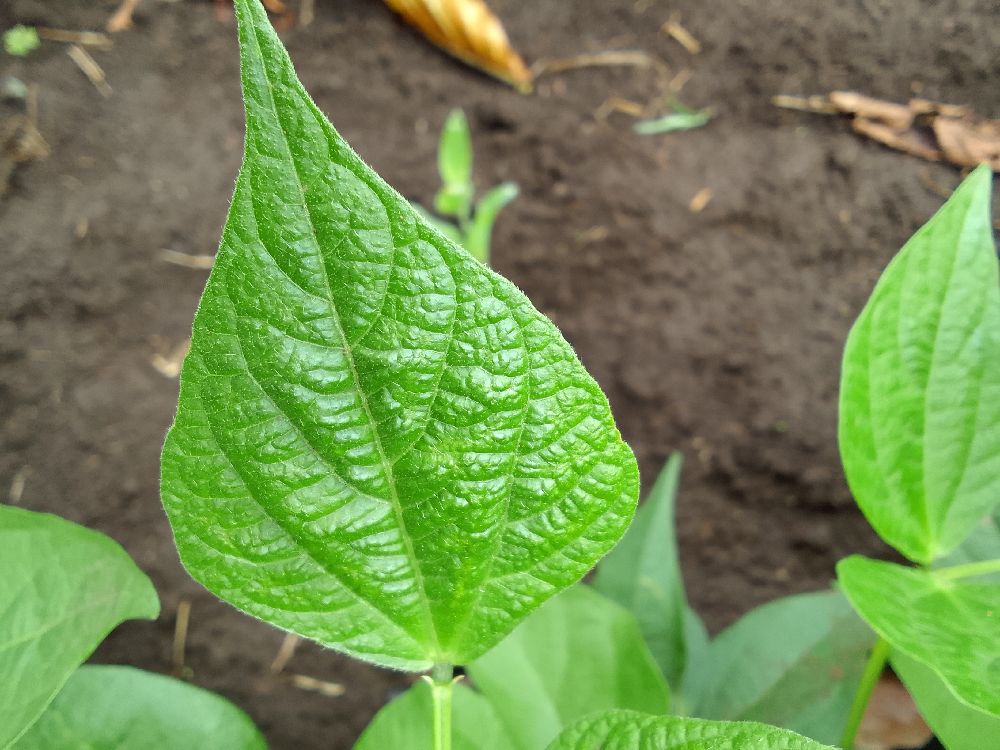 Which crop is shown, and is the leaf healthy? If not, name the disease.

common bean, healthy
